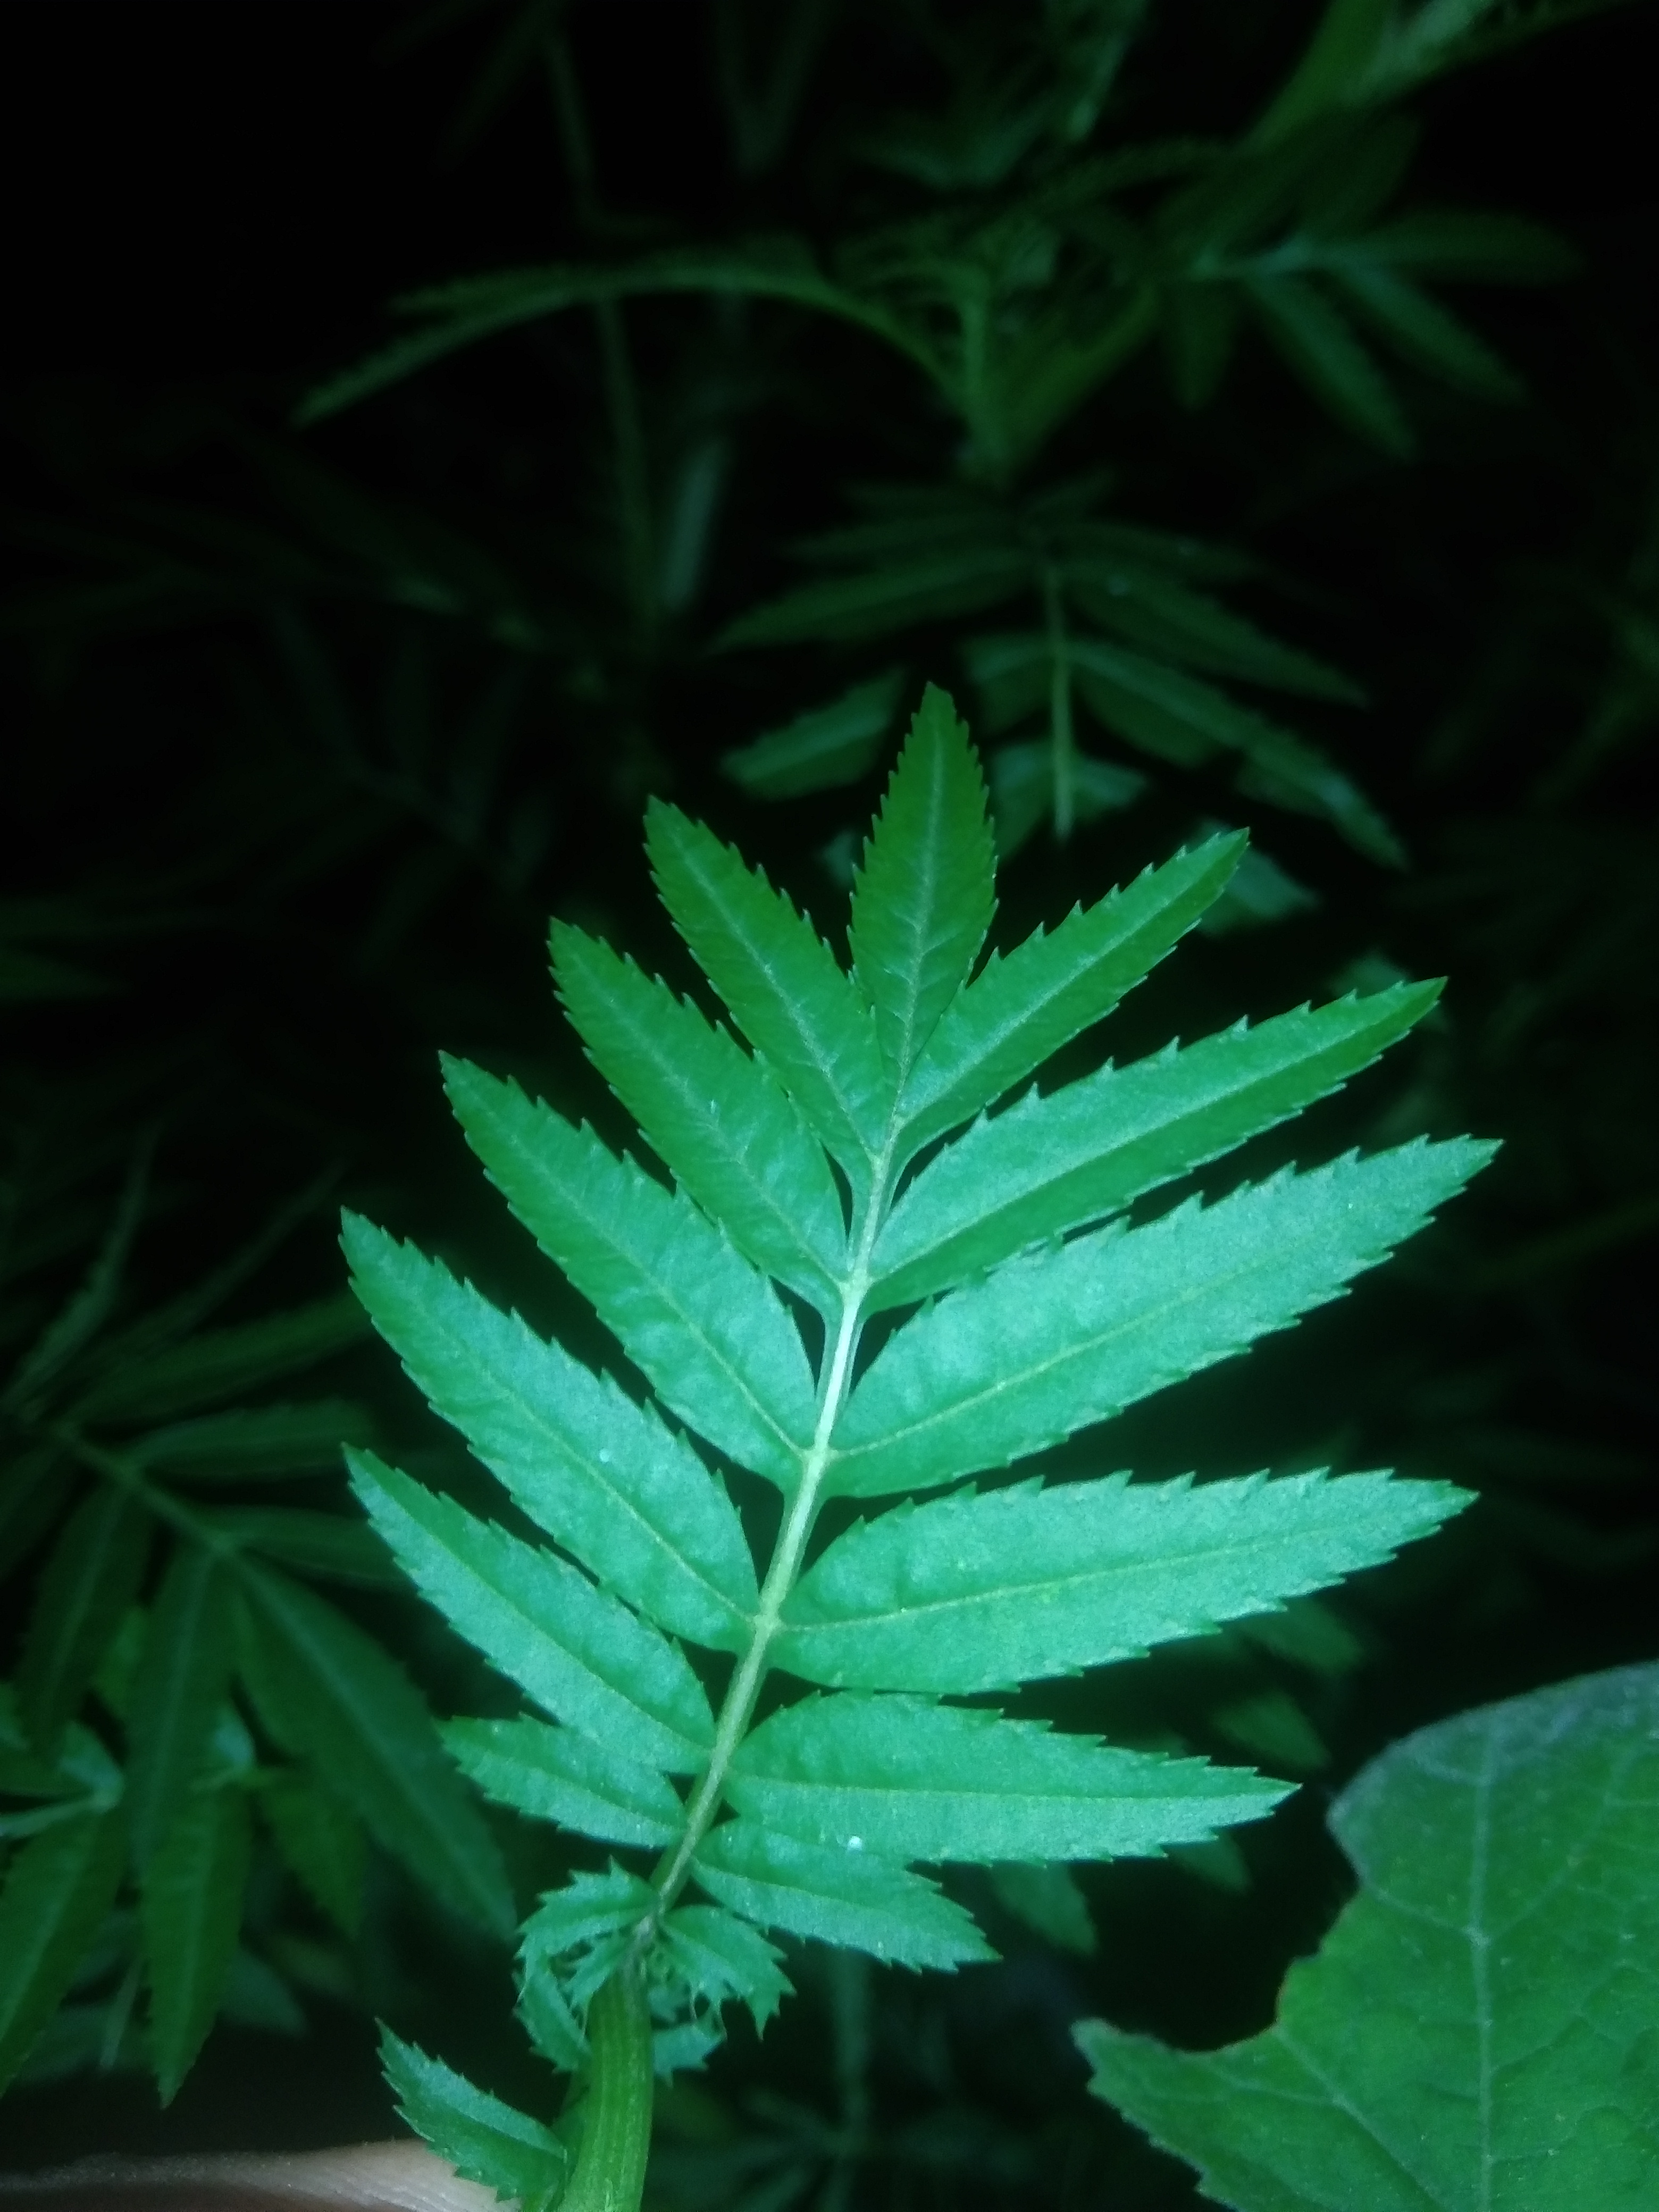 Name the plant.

marigold
